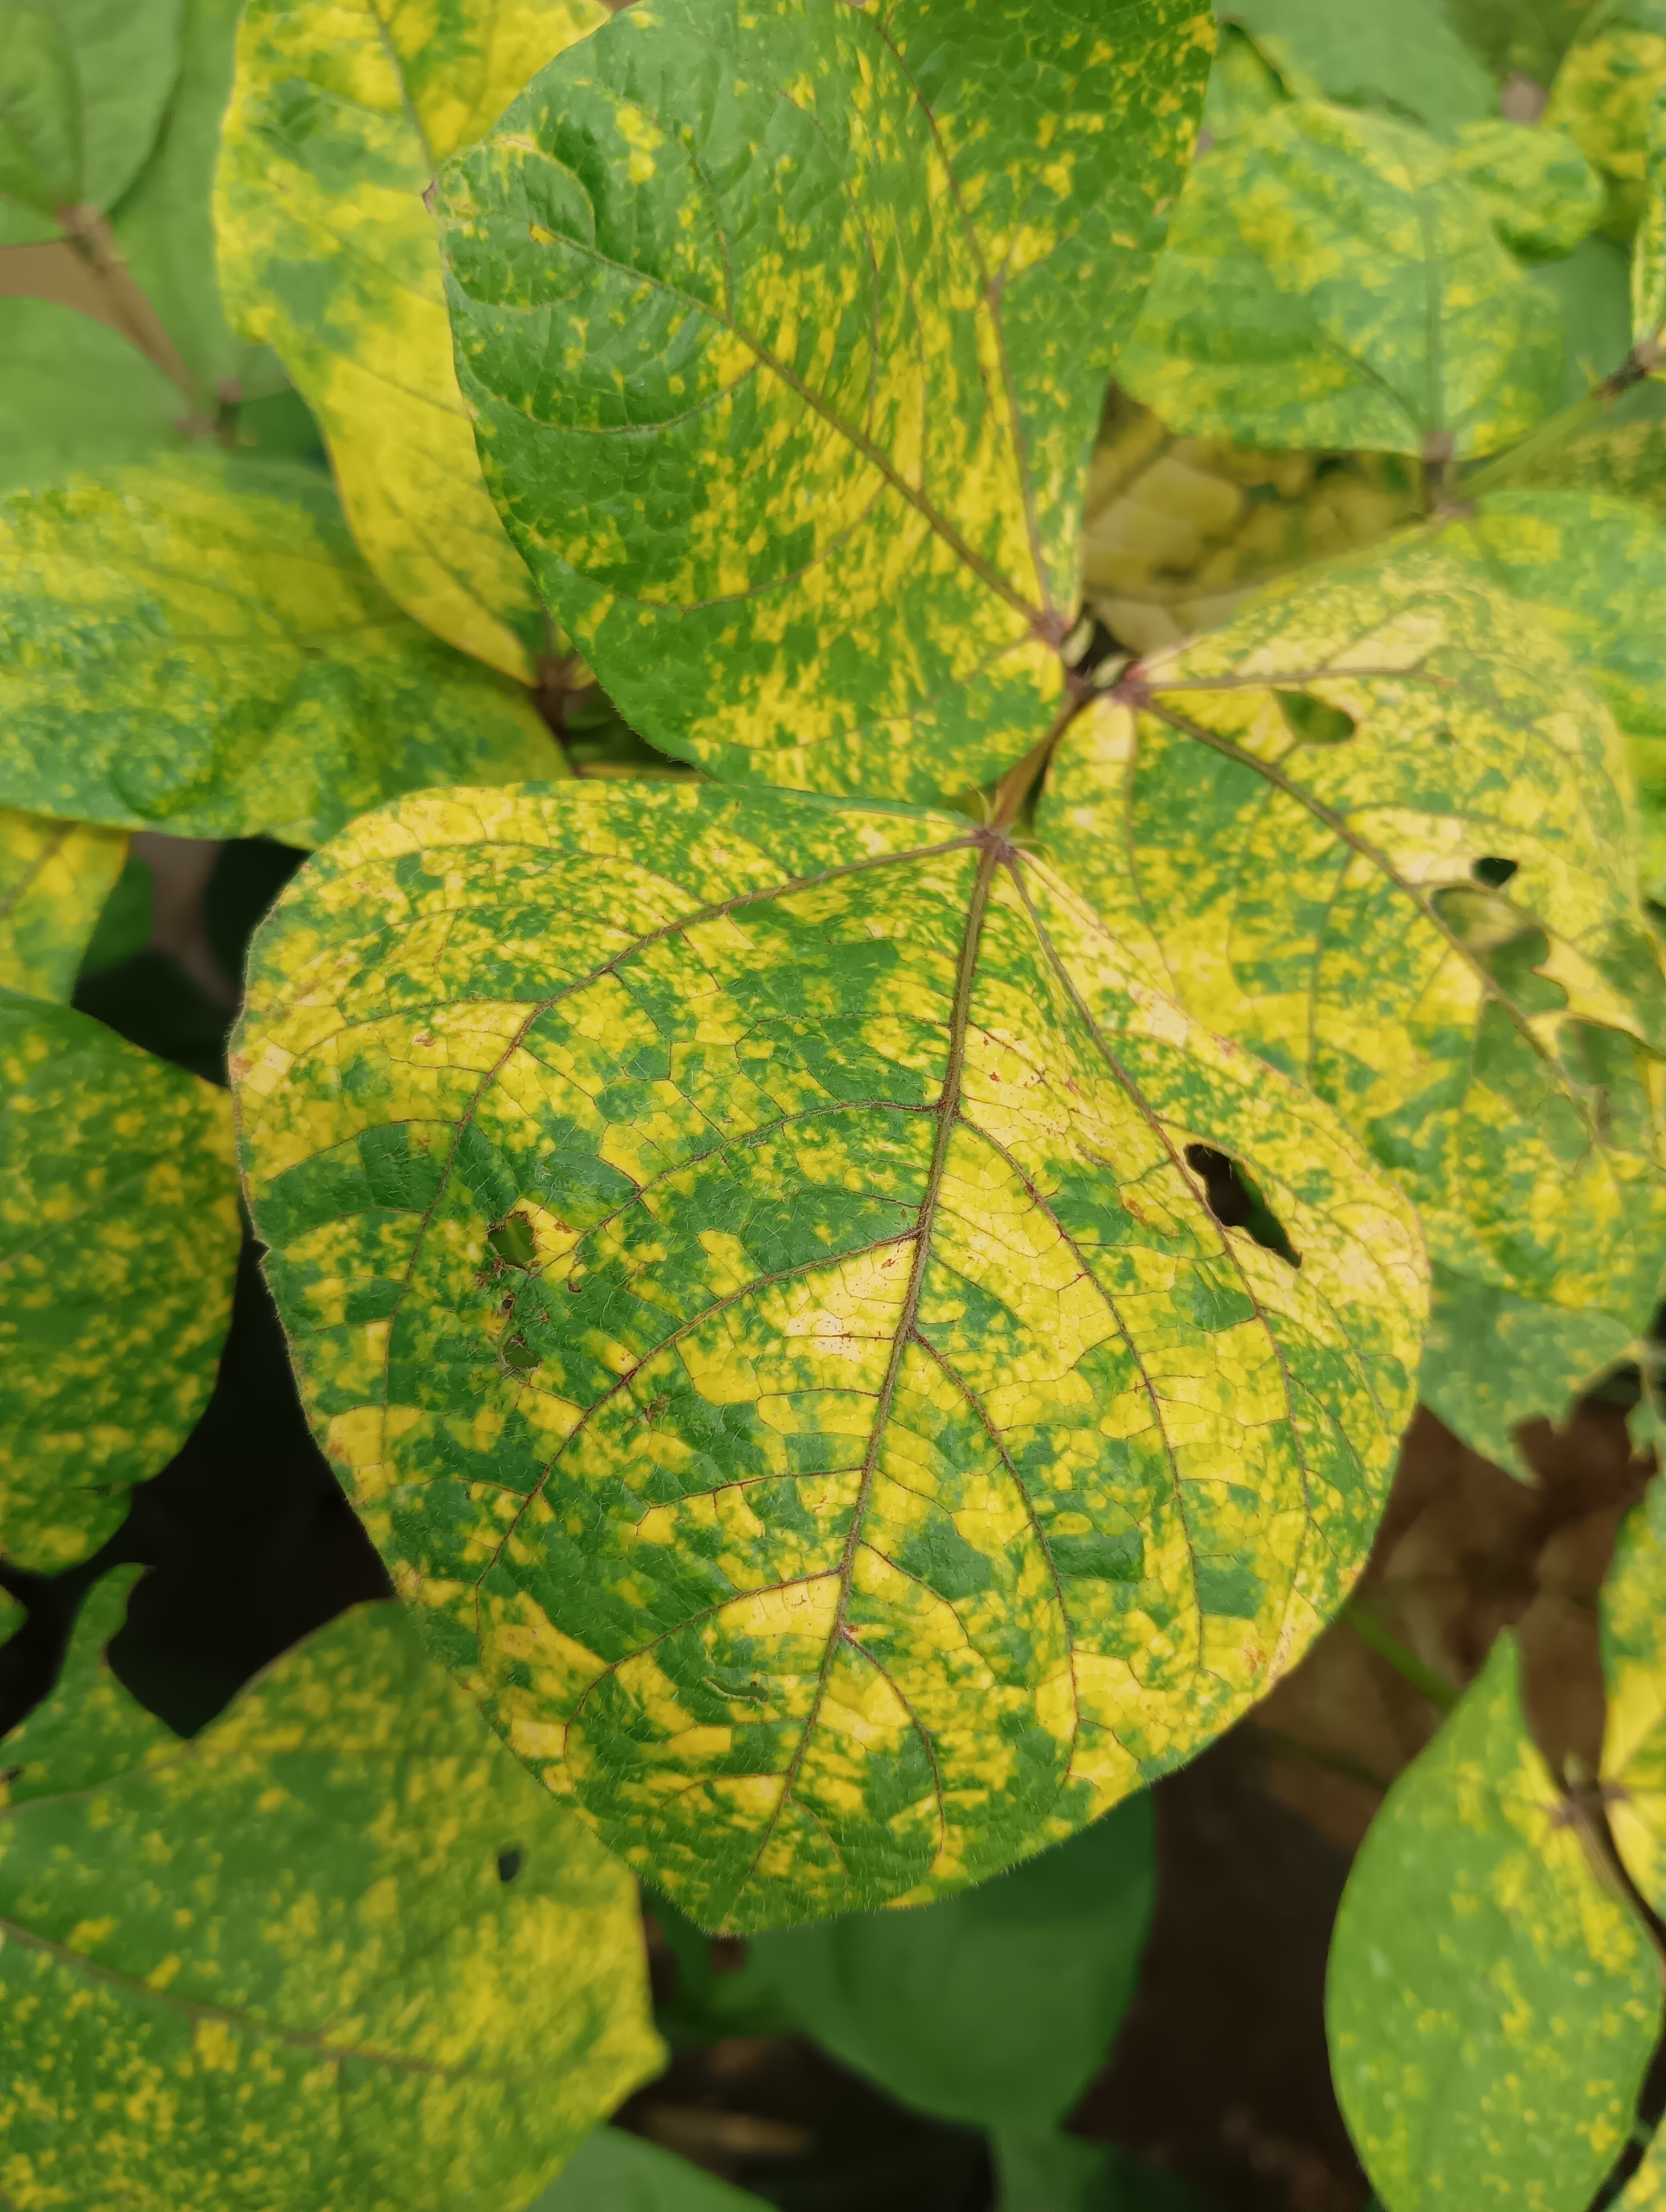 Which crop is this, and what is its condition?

mungbean, yellow mosaic
